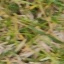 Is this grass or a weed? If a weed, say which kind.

grass
